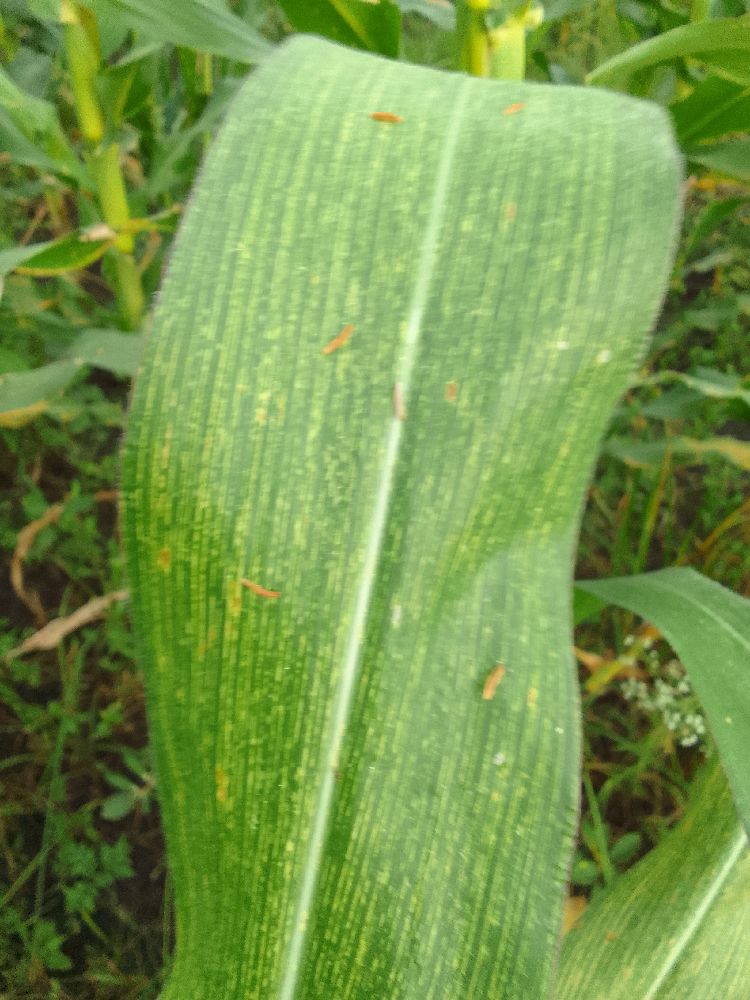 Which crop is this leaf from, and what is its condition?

maize, maize streak virus
